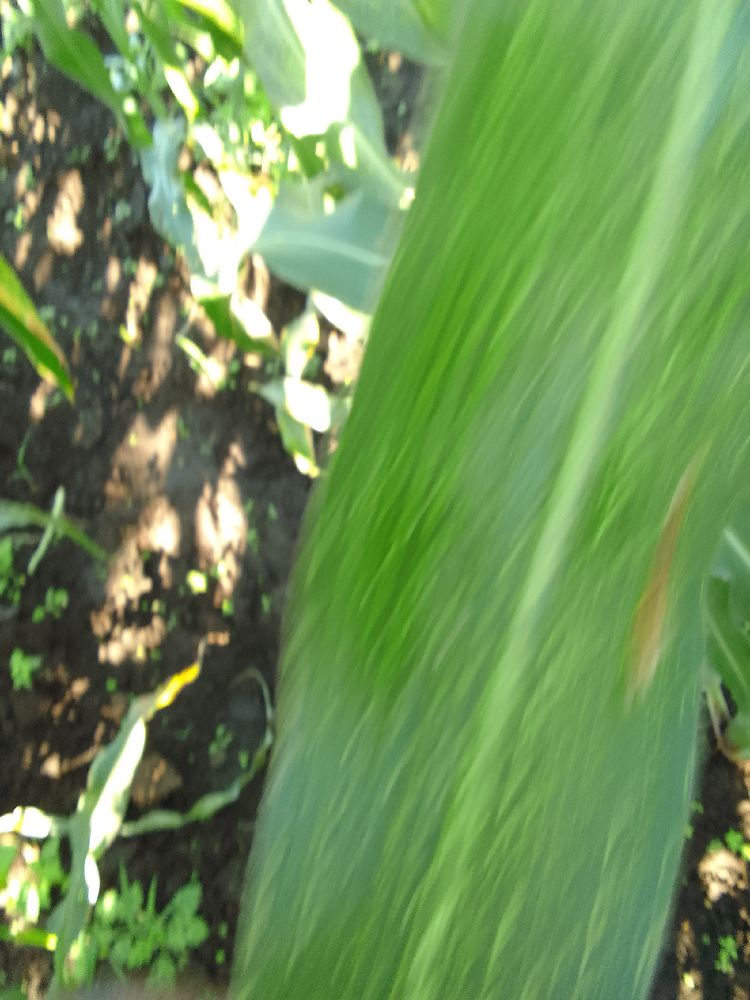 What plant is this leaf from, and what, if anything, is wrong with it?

maize, maize streak virus
